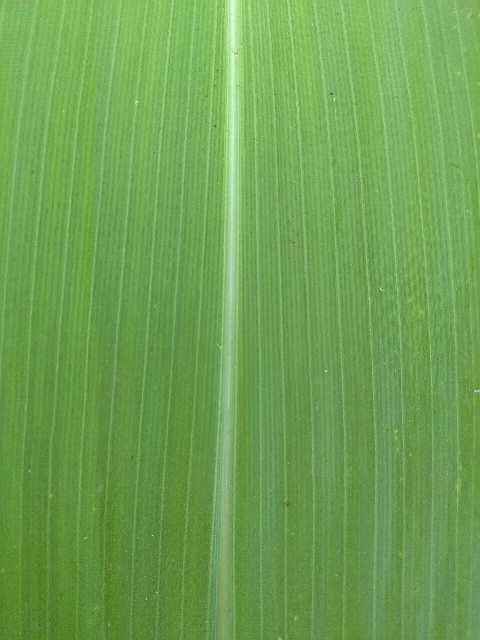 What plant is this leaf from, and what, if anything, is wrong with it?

maize, healthy
